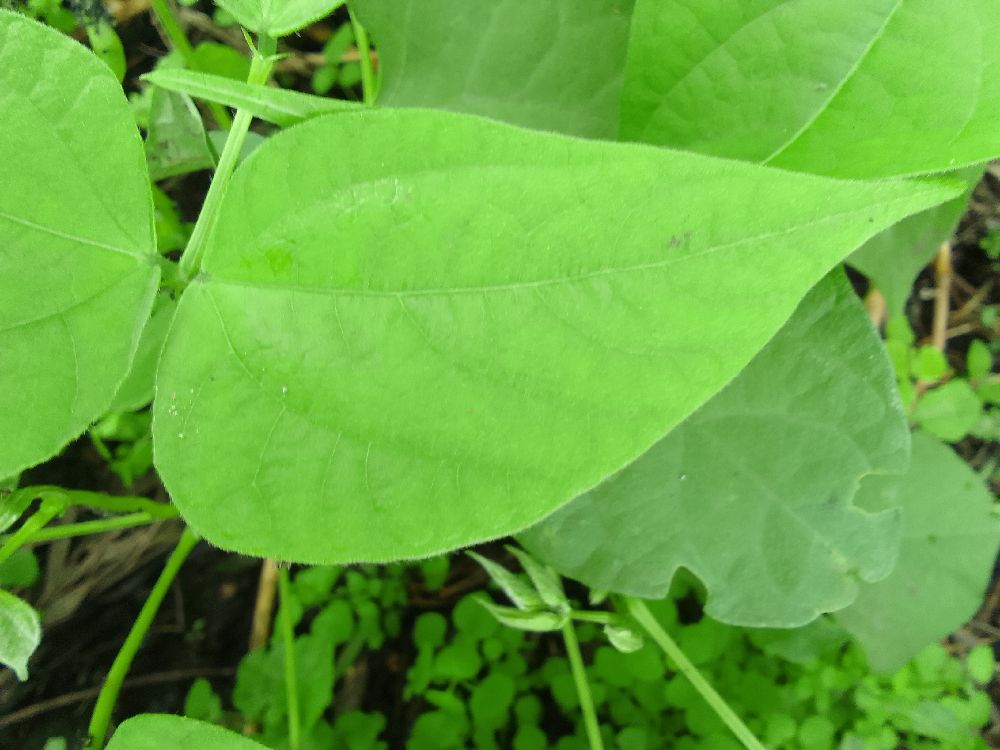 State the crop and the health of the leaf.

common bean, healthy
